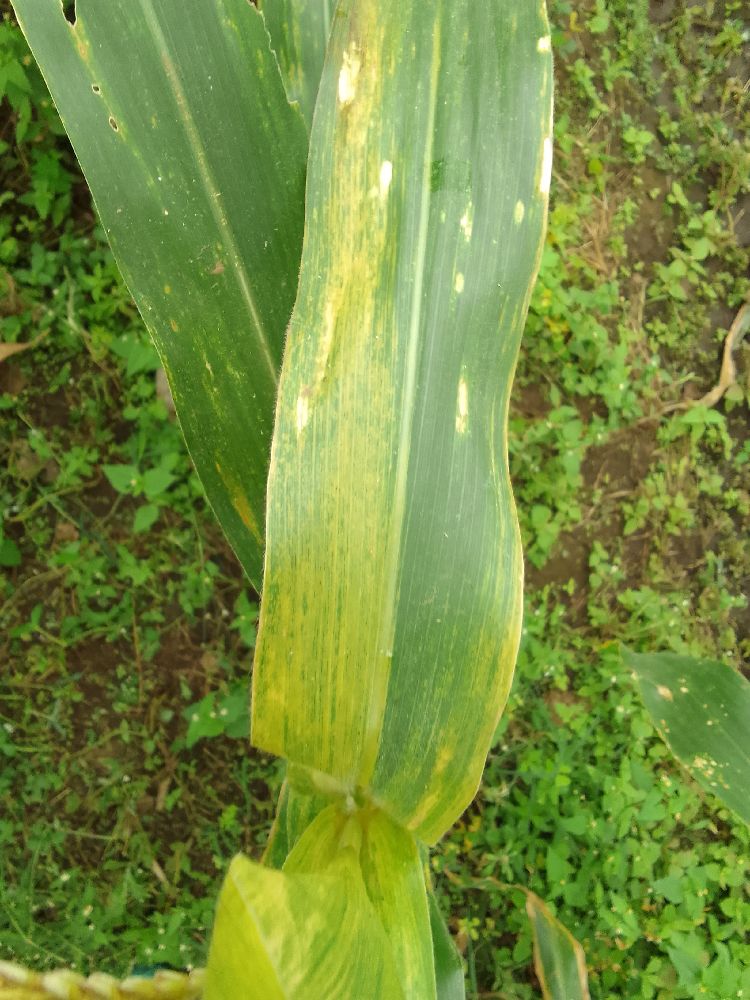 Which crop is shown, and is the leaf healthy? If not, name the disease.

maize, maize lethal necrosis
